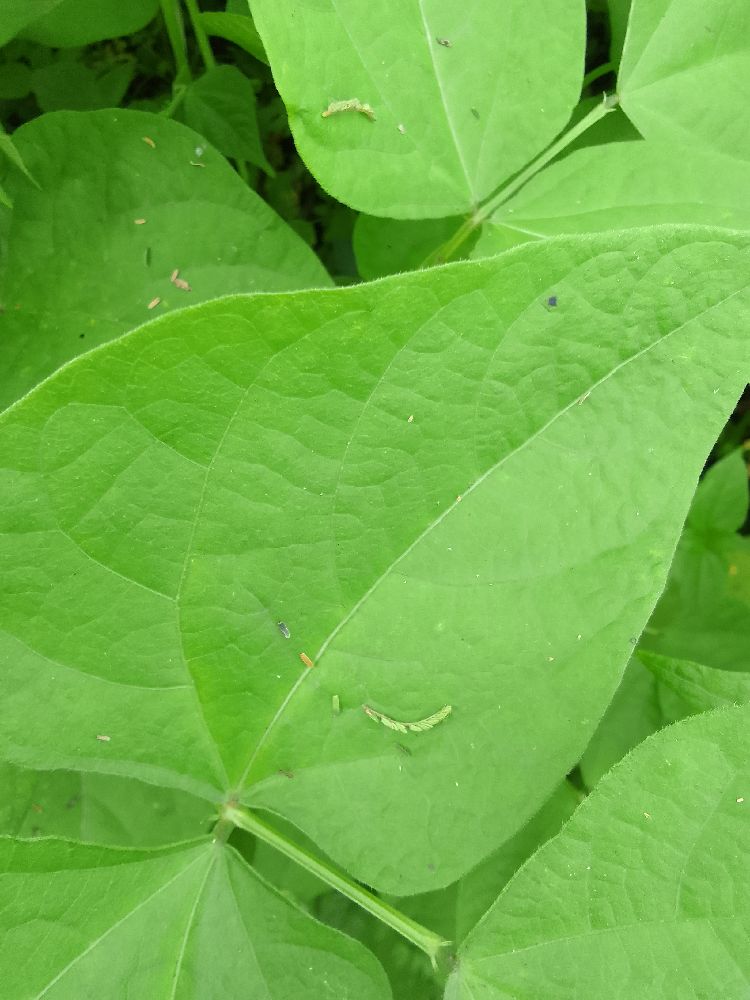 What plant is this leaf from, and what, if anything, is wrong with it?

common bean, healthy
